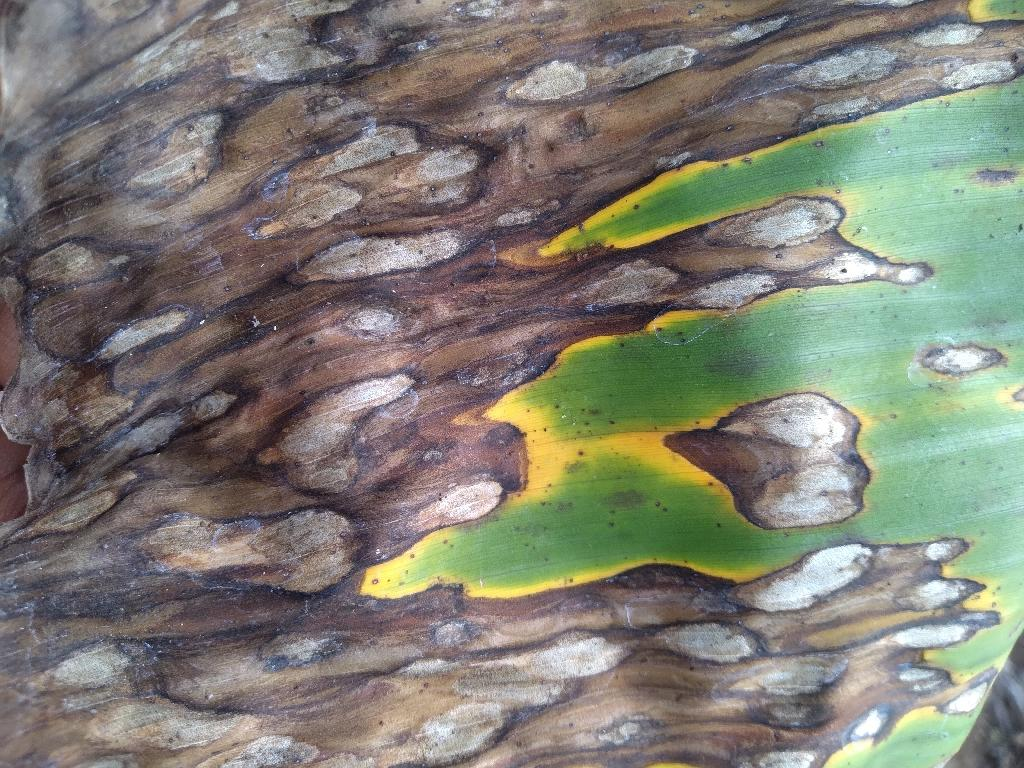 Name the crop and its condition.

banana, black sigatoka
